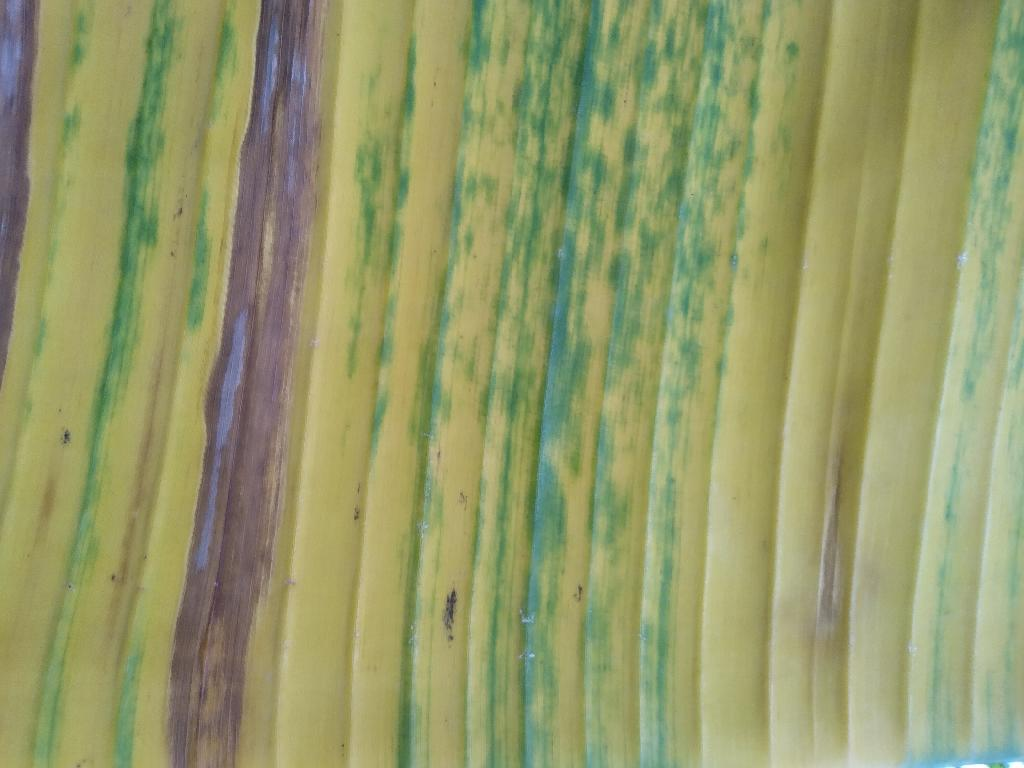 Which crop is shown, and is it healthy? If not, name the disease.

banana, fusarium wilt race 1
